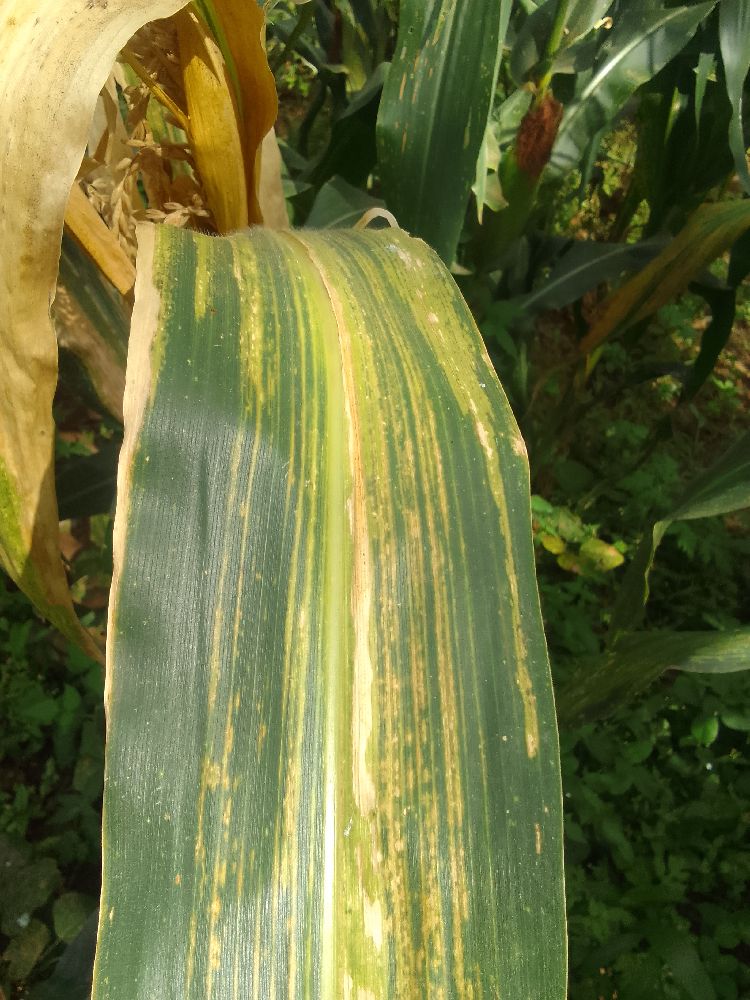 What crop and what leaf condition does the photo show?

maize, maize lethal necrosis
